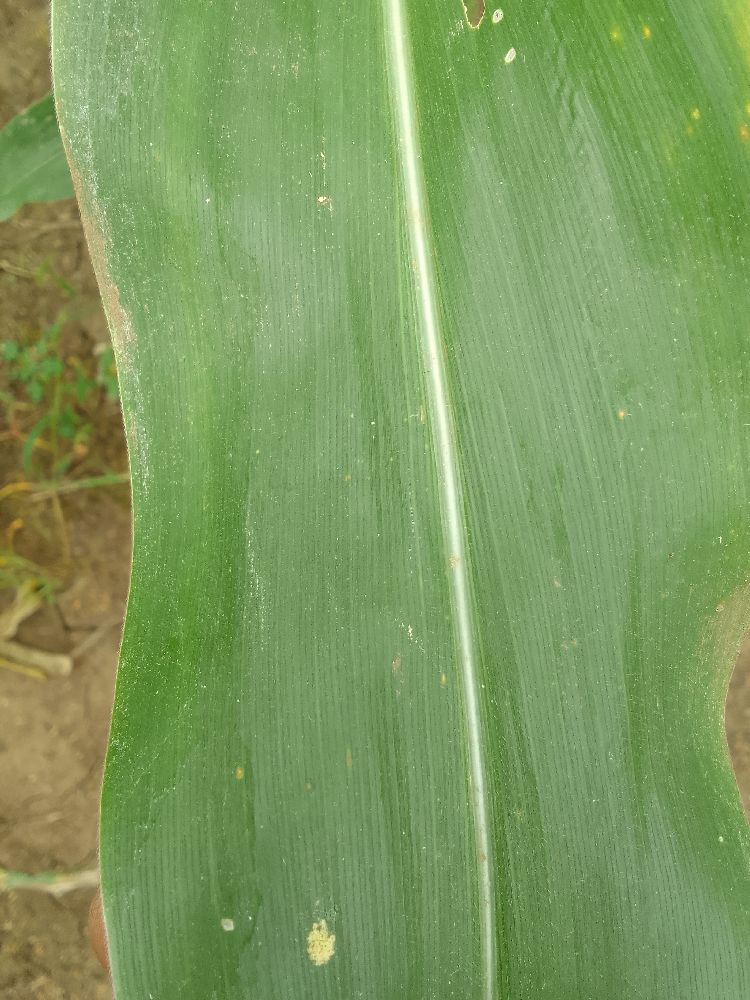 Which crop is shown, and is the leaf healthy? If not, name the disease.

maize, healthy
